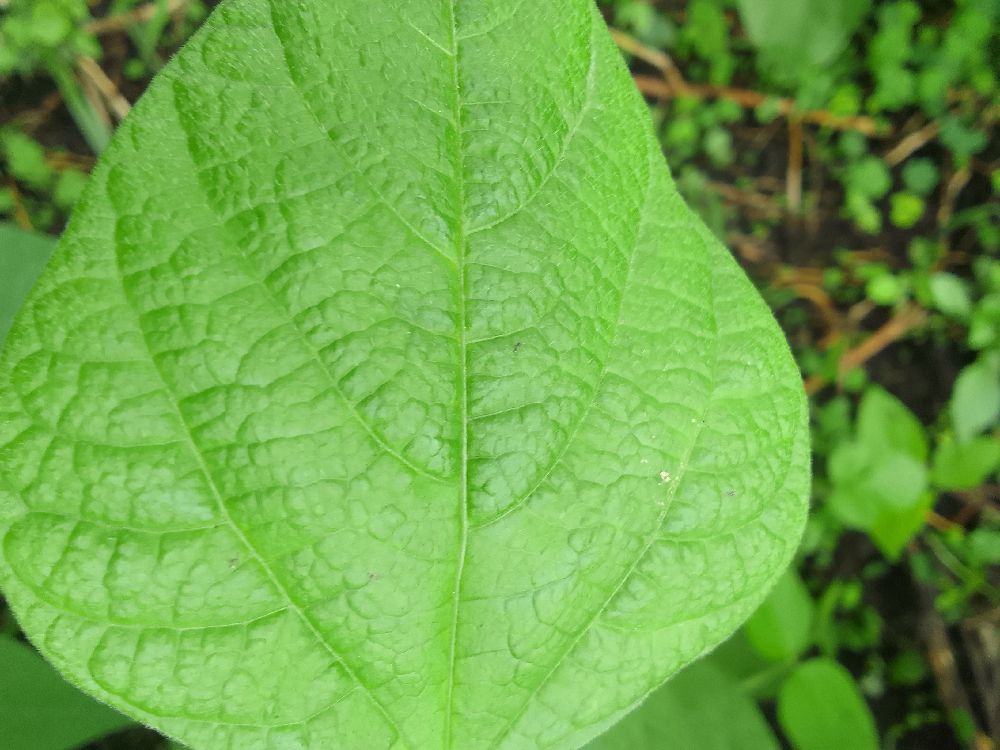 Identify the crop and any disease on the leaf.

common bean, healthy
